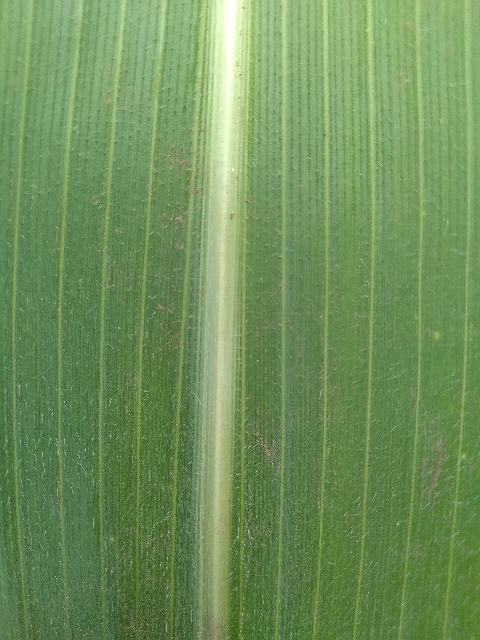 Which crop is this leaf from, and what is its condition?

maize, healthy
